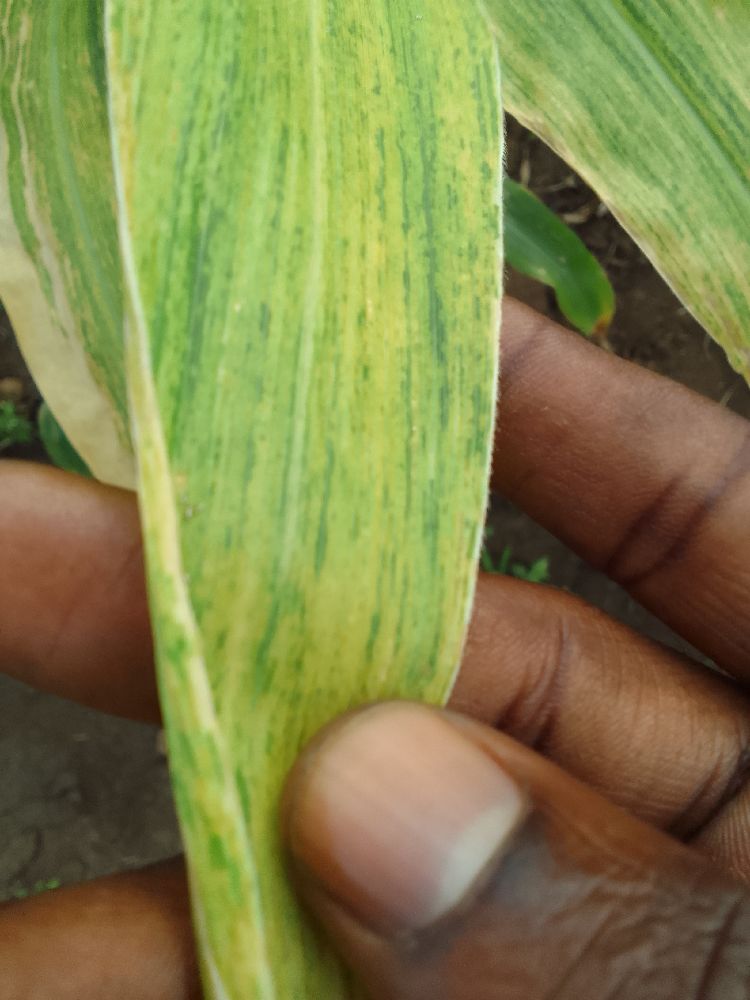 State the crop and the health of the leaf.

maize, maize lethal necrosis
